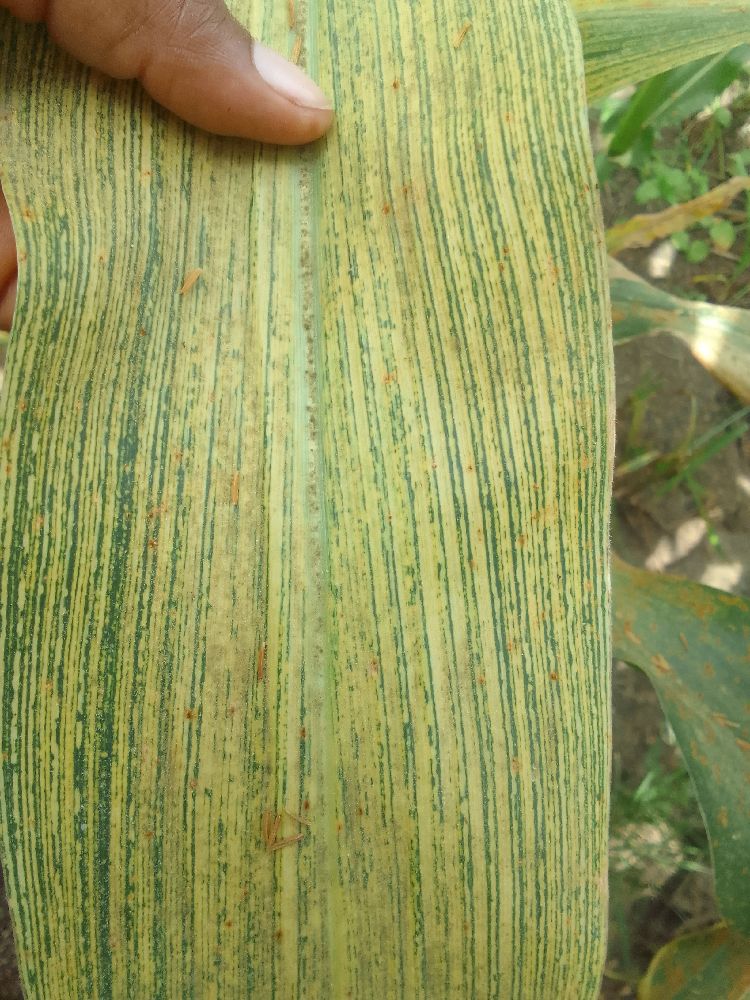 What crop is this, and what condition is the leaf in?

maize, maize streak virus
